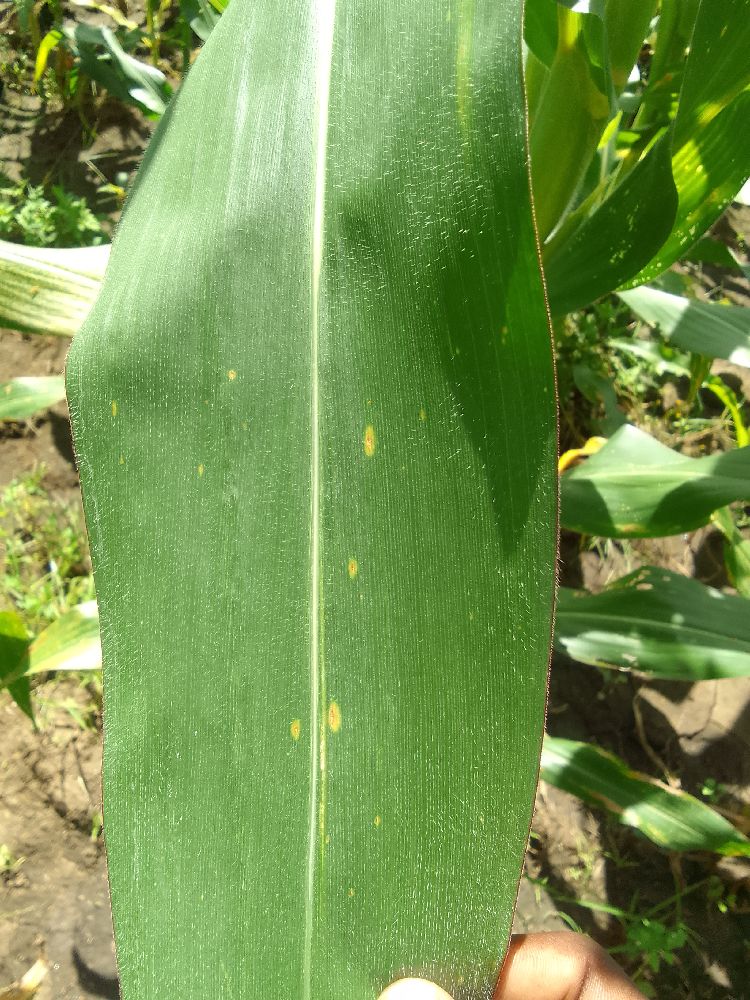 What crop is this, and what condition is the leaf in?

maize, healthy
